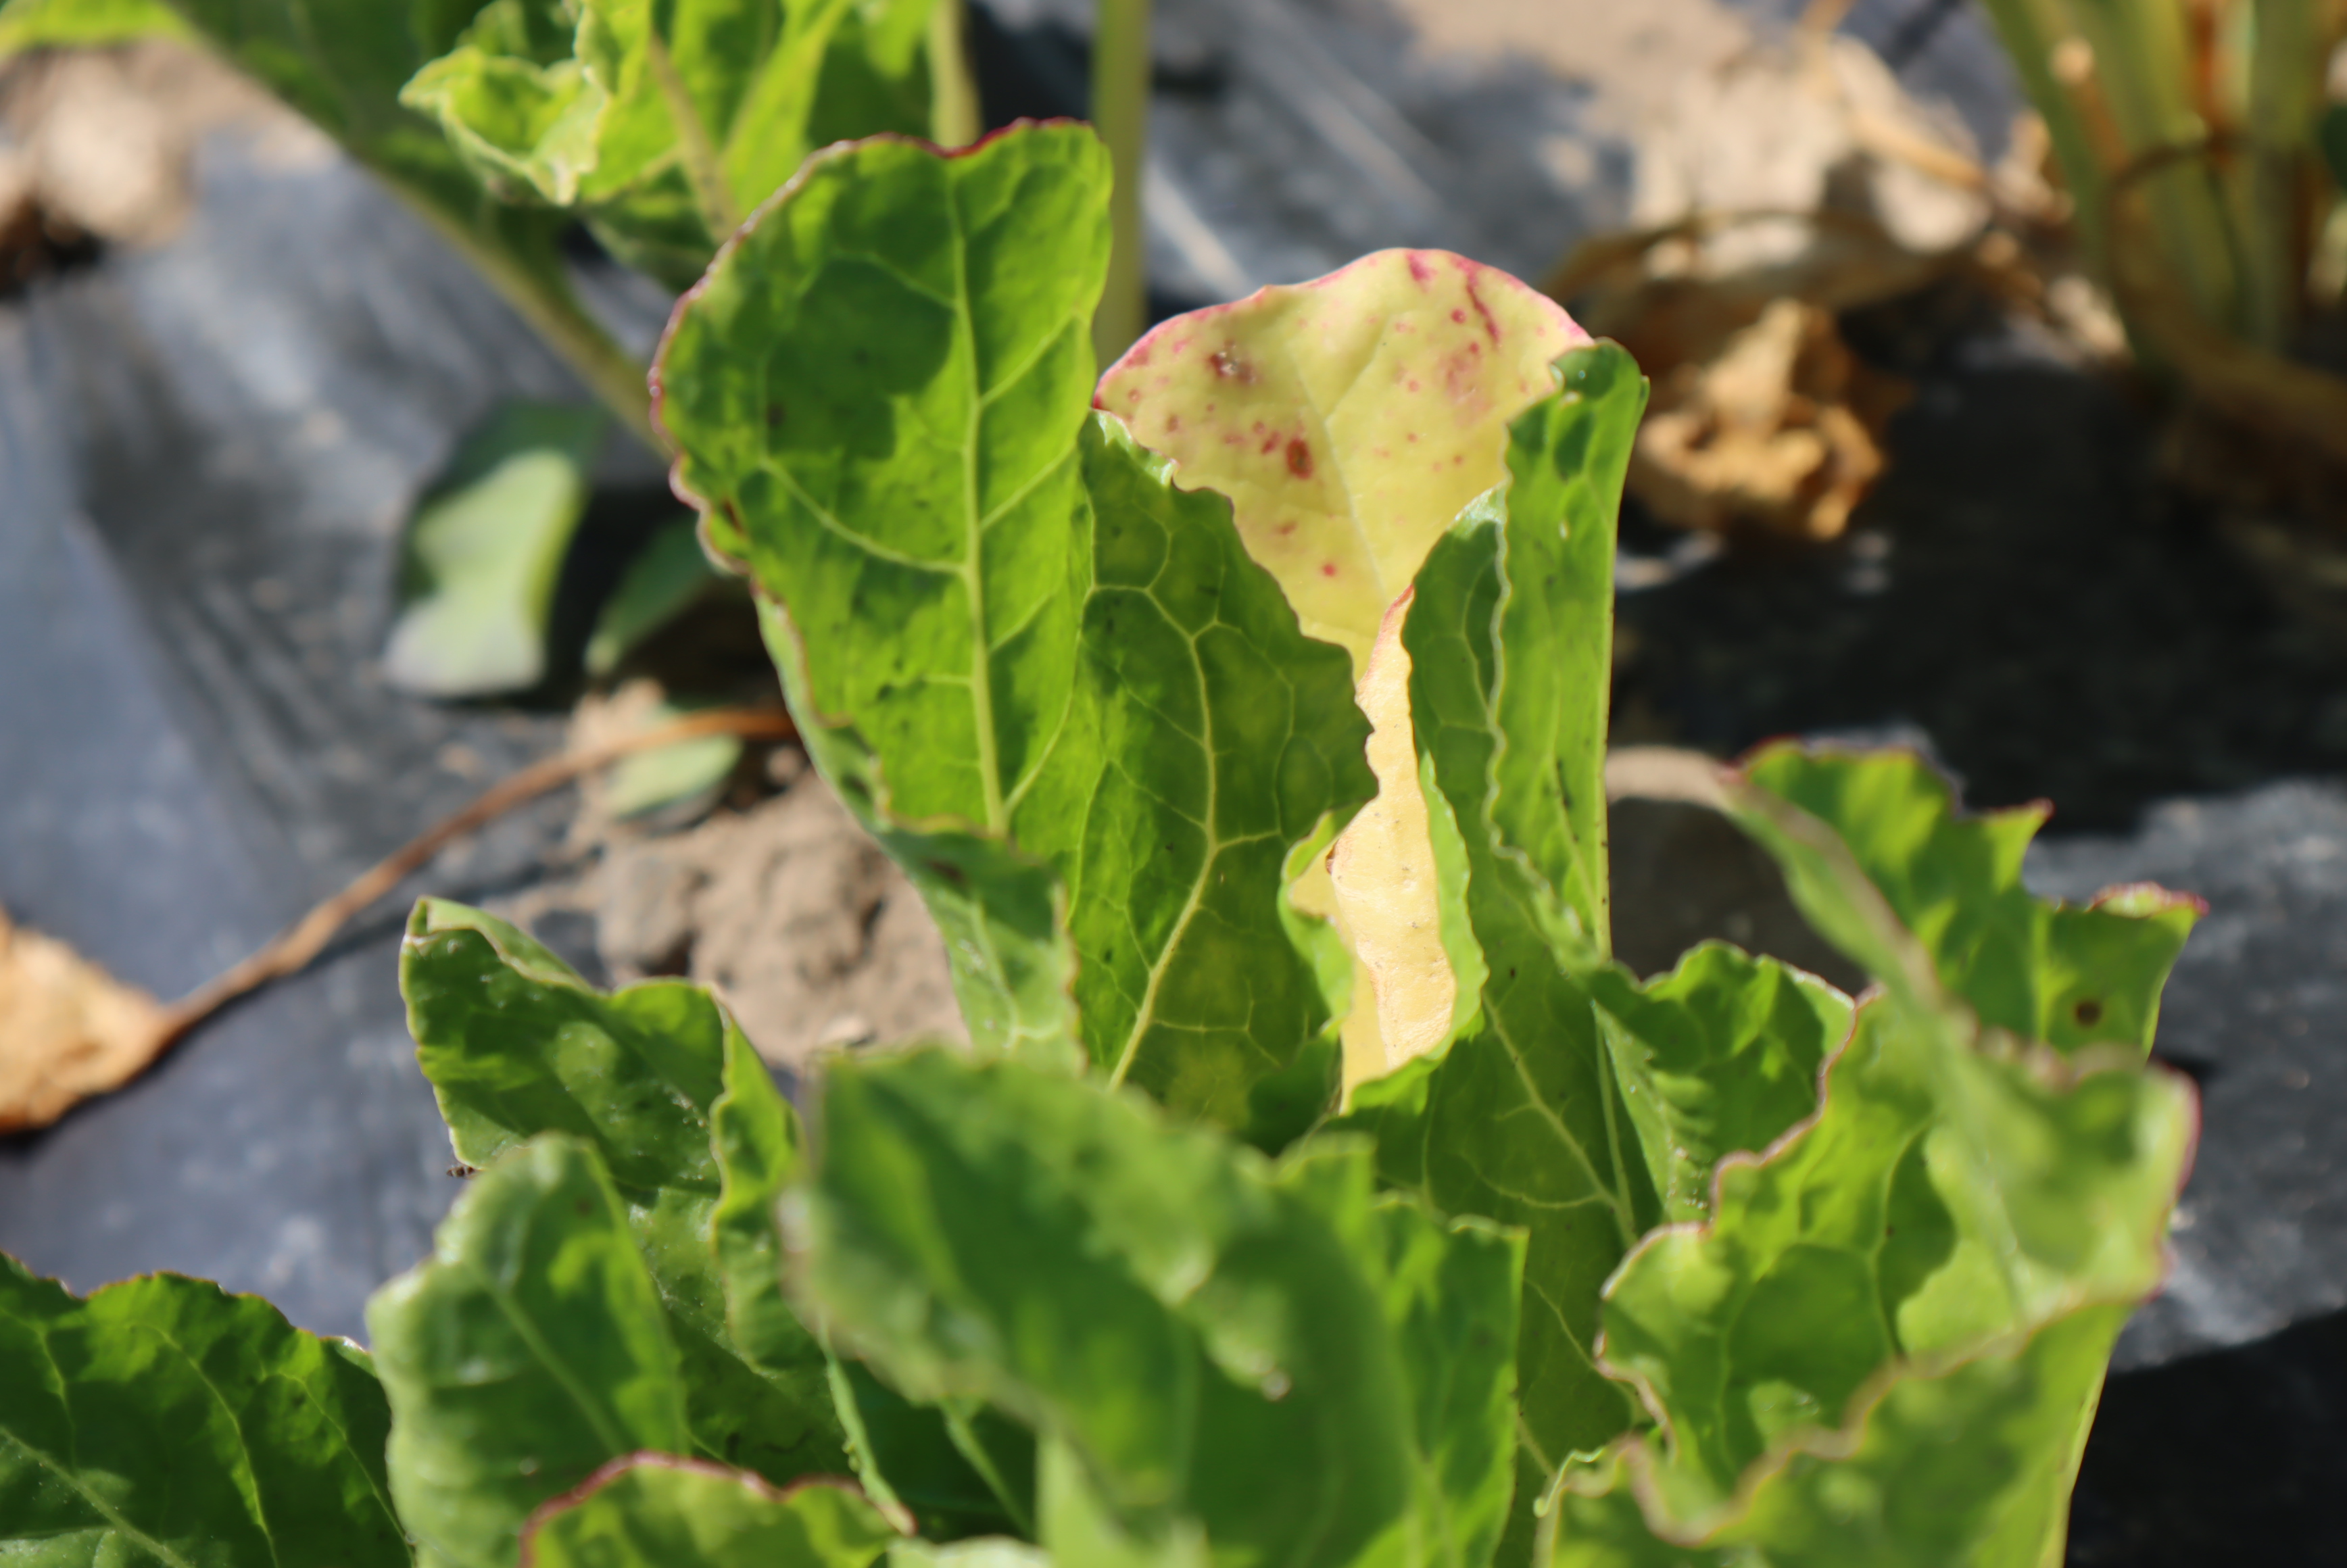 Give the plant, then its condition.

chard, phoma leaf spot
